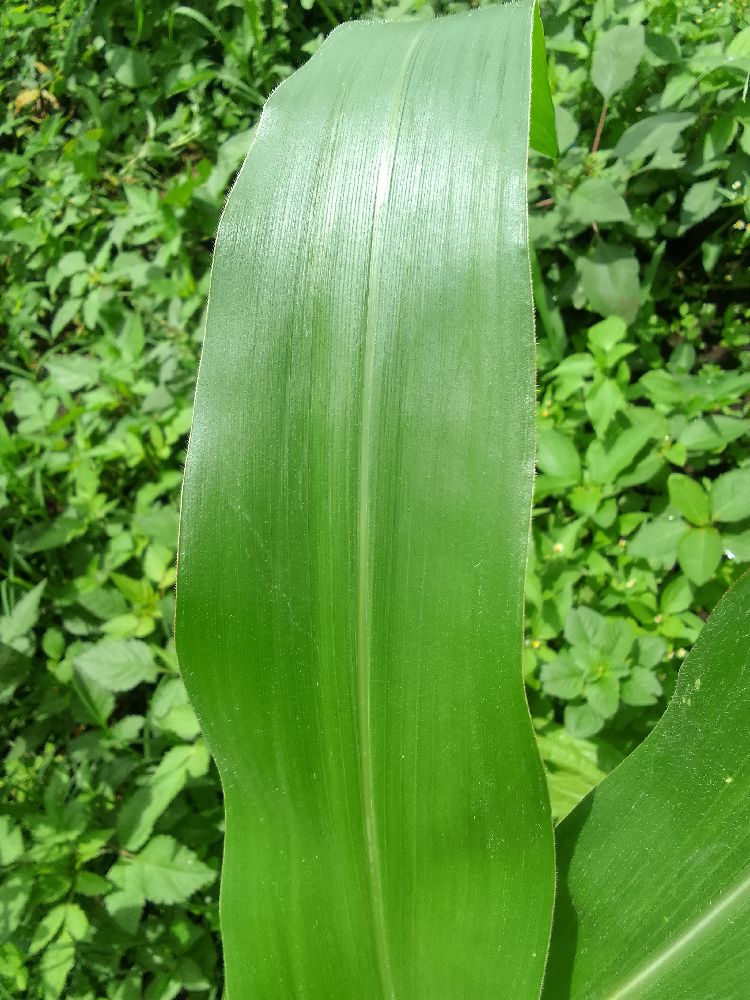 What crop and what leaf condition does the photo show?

maize, healthy
